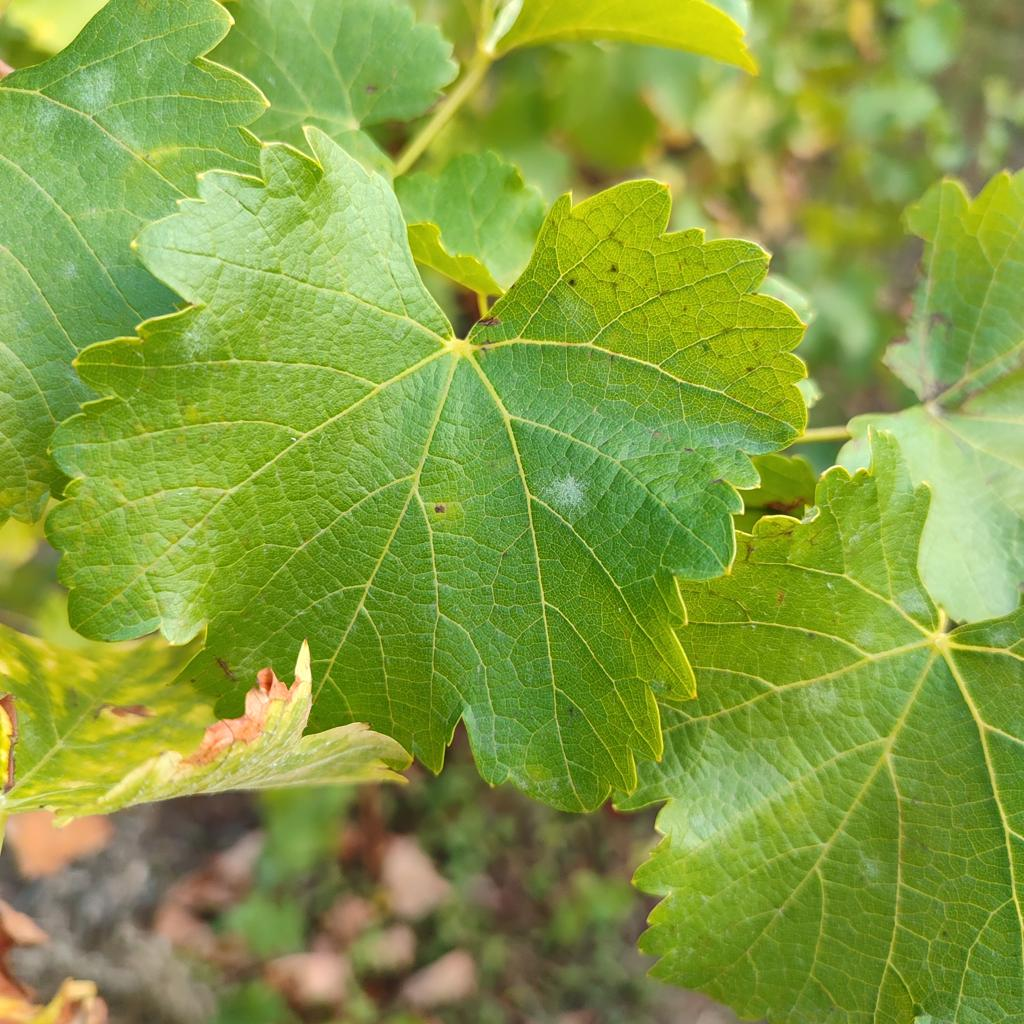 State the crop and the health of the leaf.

grapevine, powdery mildew
